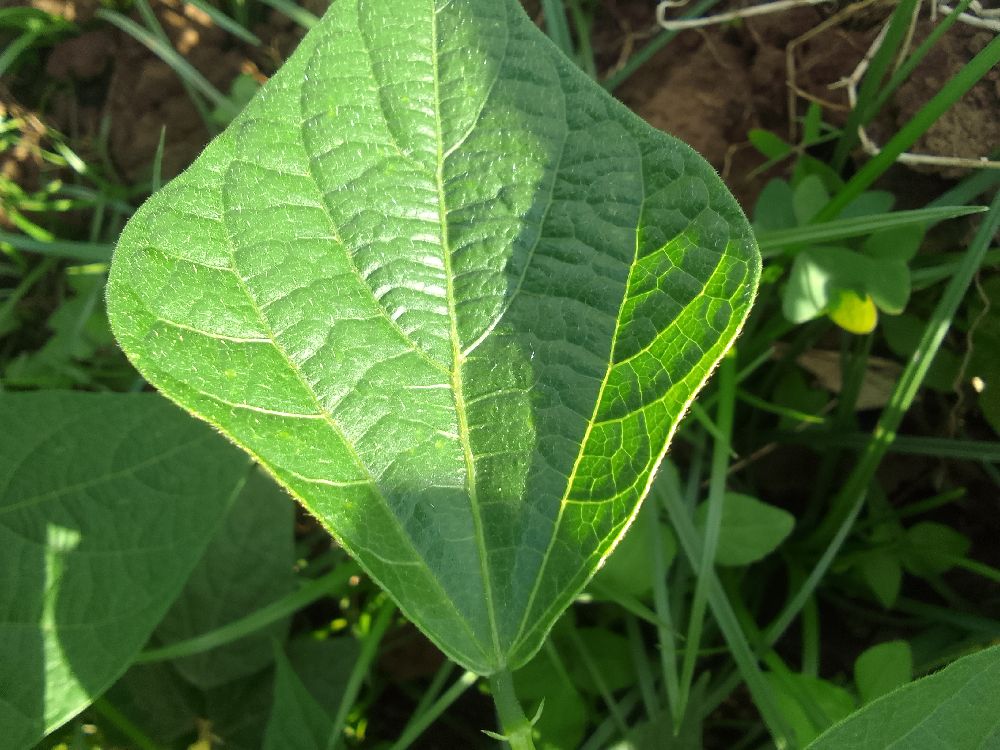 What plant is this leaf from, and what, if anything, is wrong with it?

common bean, healthy
